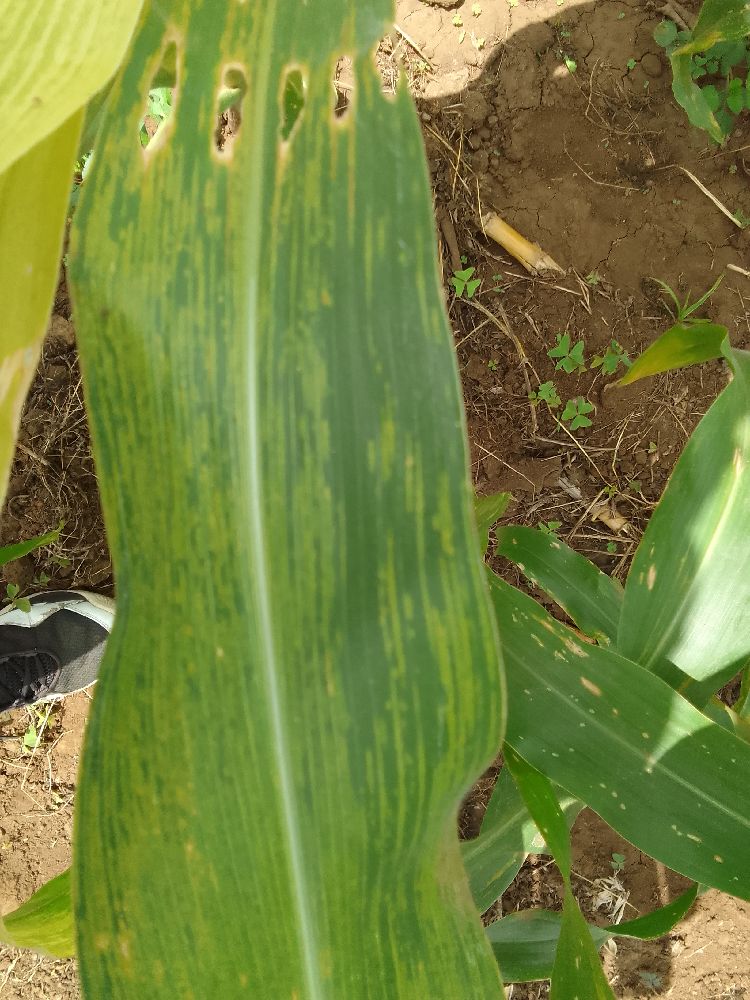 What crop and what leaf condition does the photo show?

maize, maize lethal necrosis
